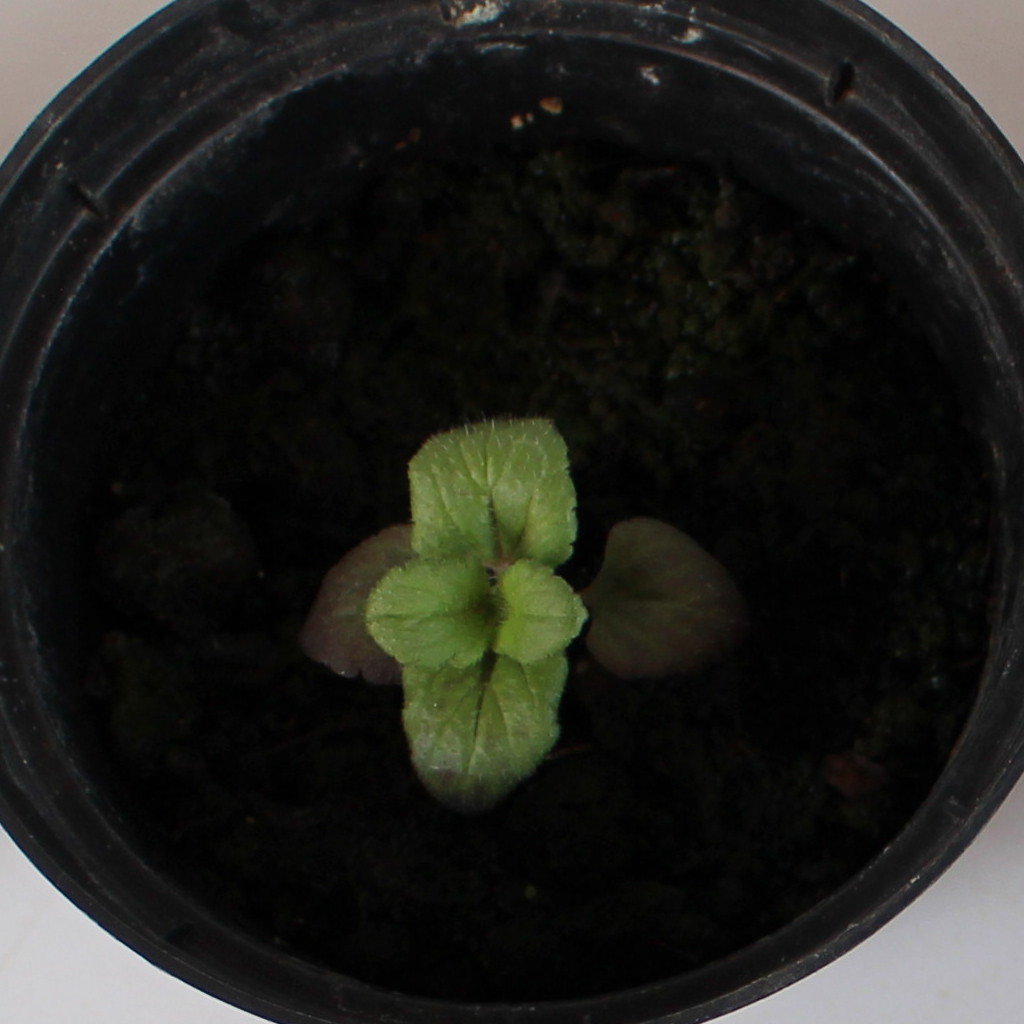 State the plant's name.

Veronica persica
